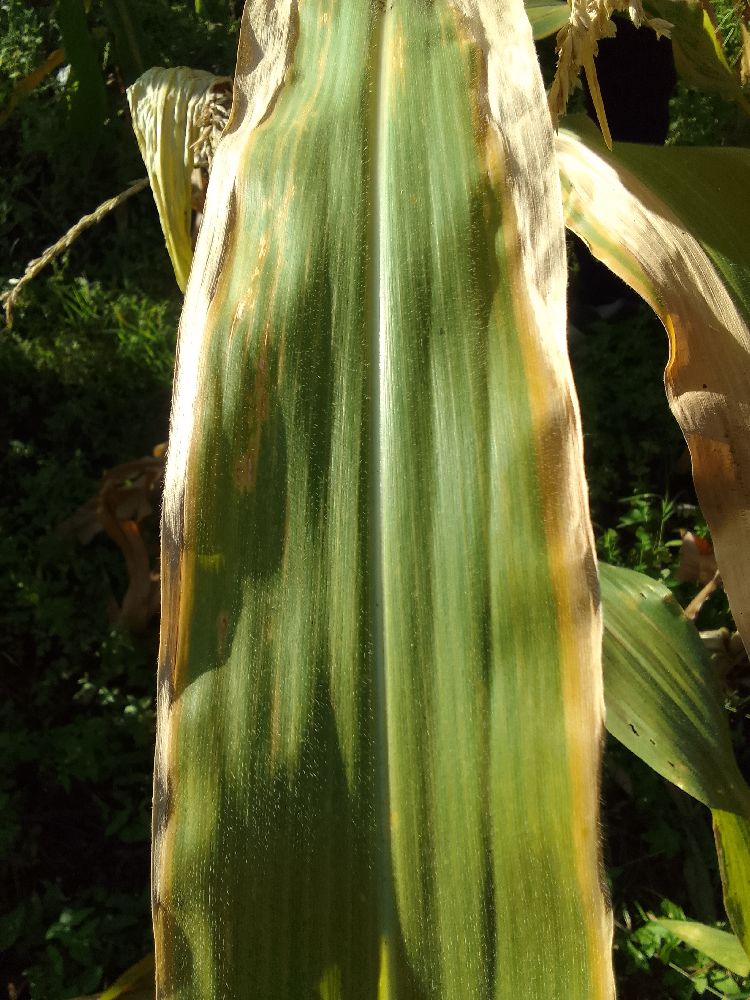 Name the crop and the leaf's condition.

maize, maize lethal necrosis
